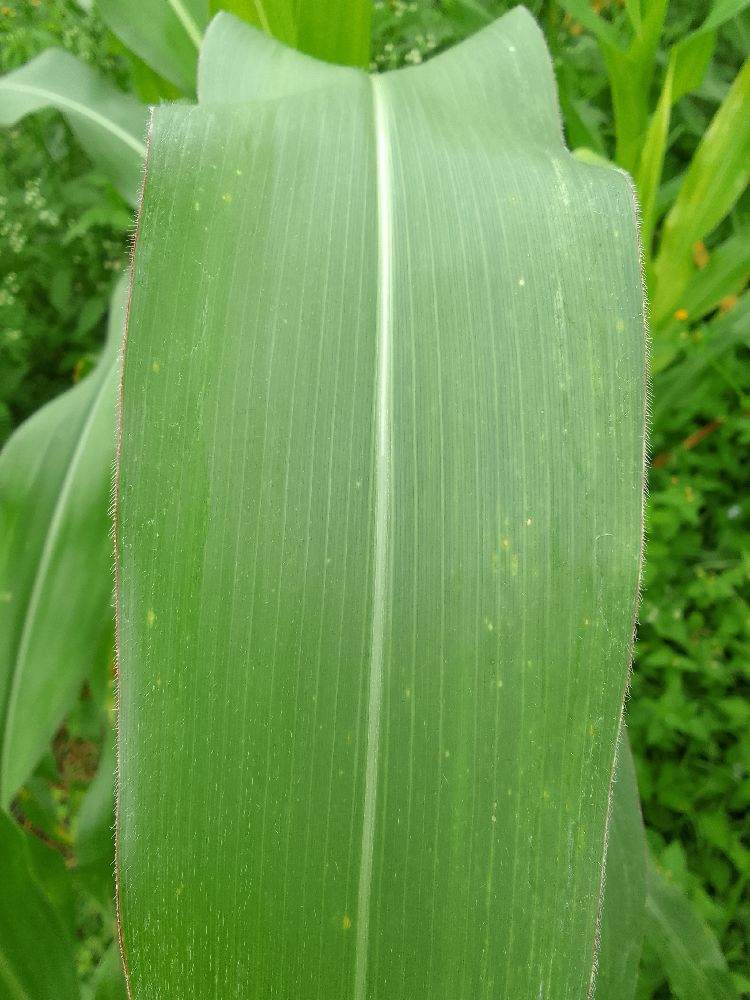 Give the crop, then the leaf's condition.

maize, healthy
